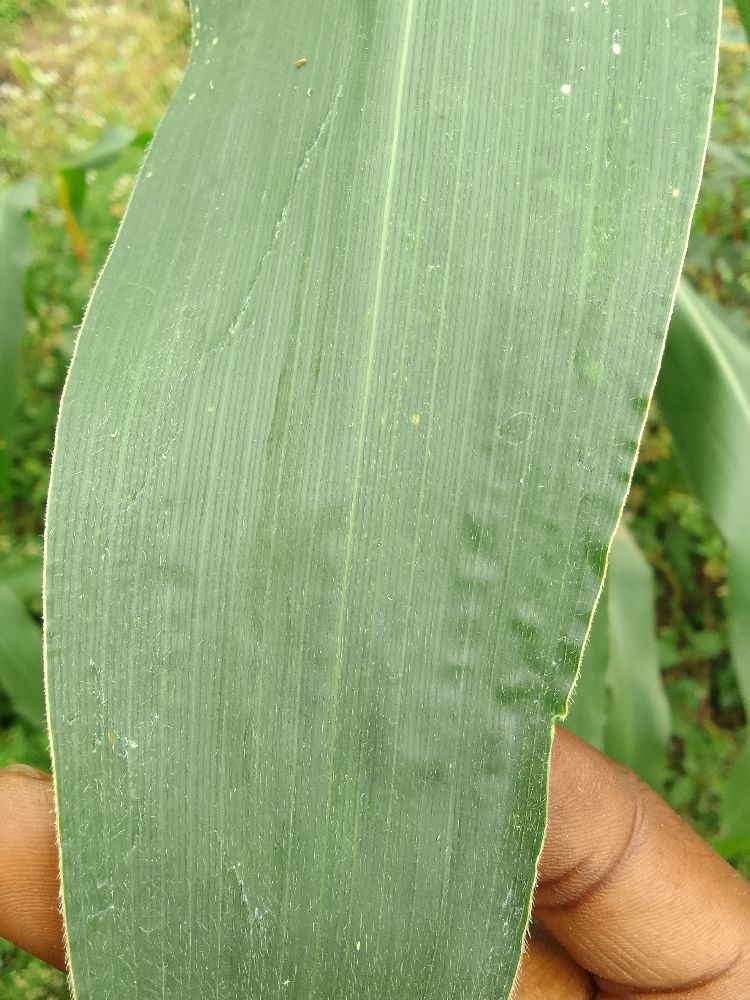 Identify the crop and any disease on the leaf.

maize, healthy
